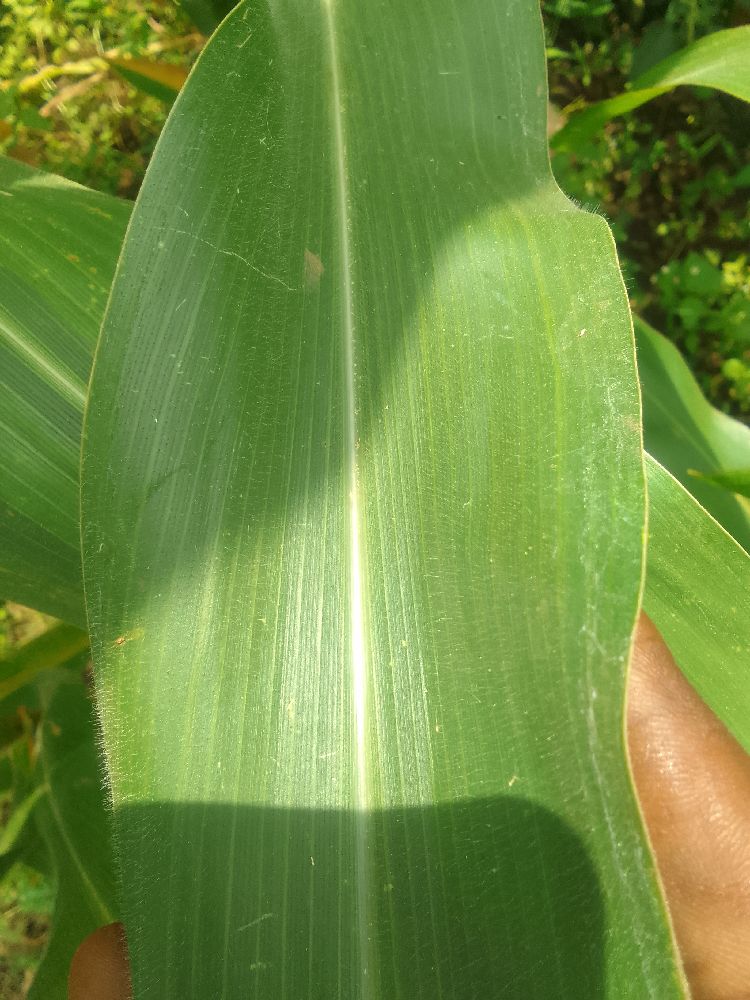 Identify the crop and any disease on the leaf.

maize, healthy
